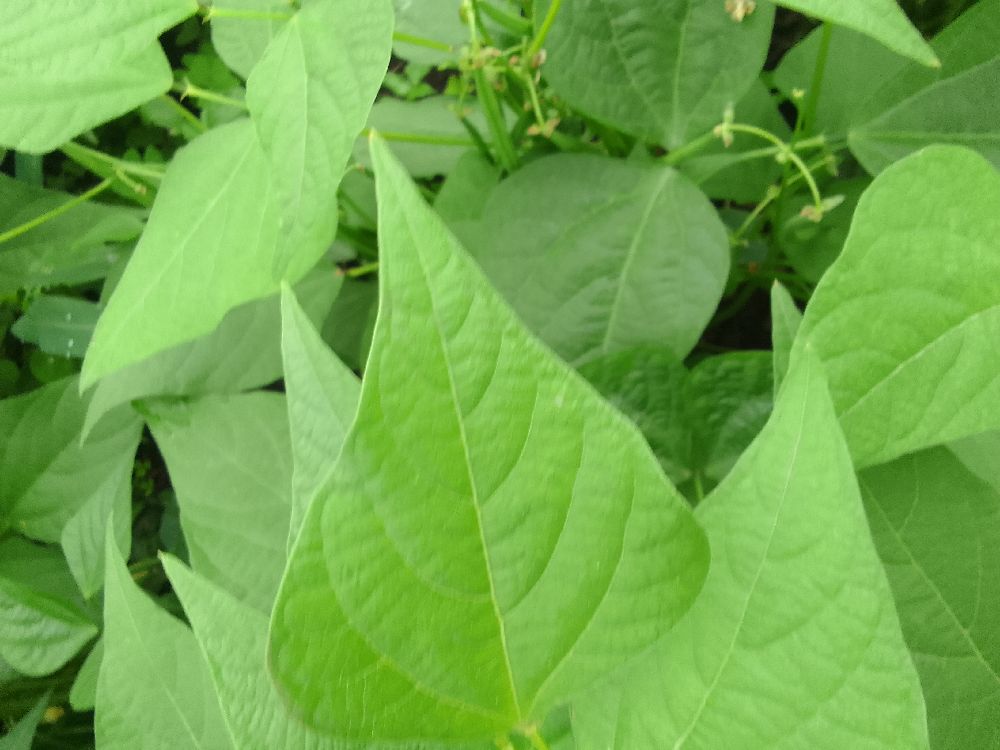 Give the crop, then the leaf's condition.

common bean, healthy
